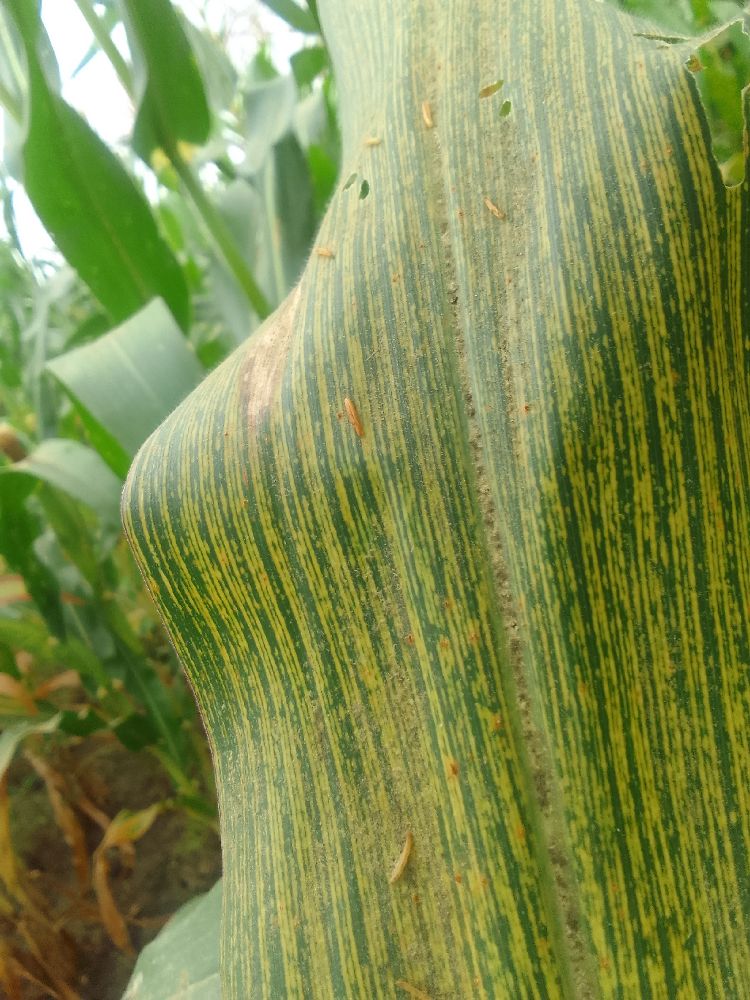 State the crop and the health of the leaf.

maize, maize streak virus
